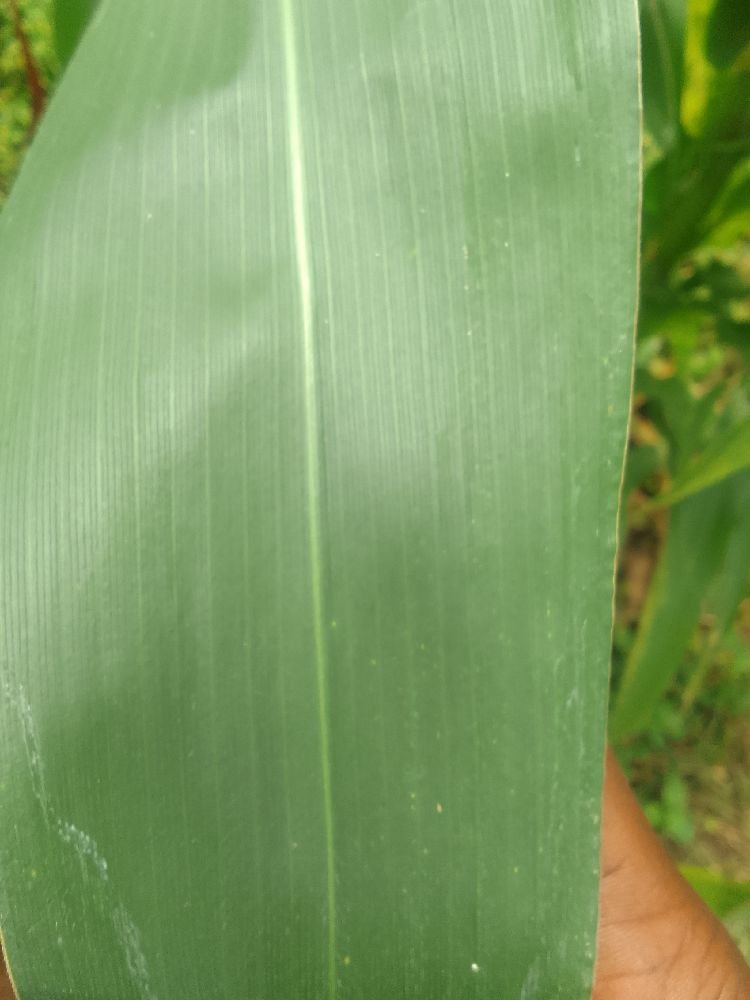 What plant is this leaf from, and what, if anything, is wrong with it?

maize, healthy
